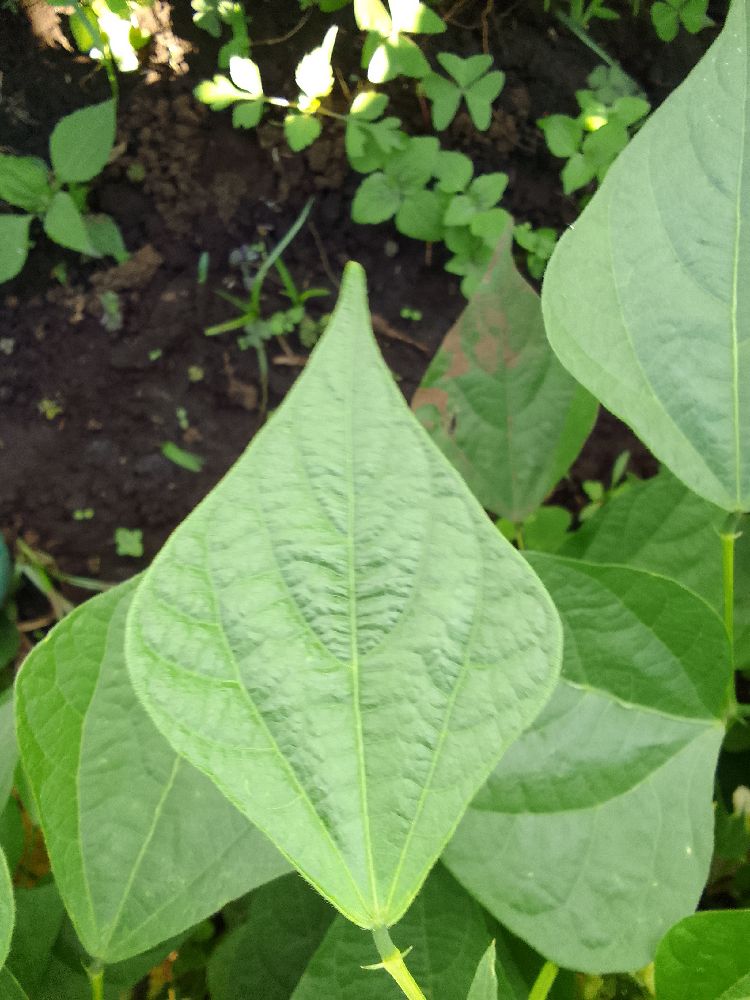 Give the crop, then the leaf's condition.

common bean, healthy
